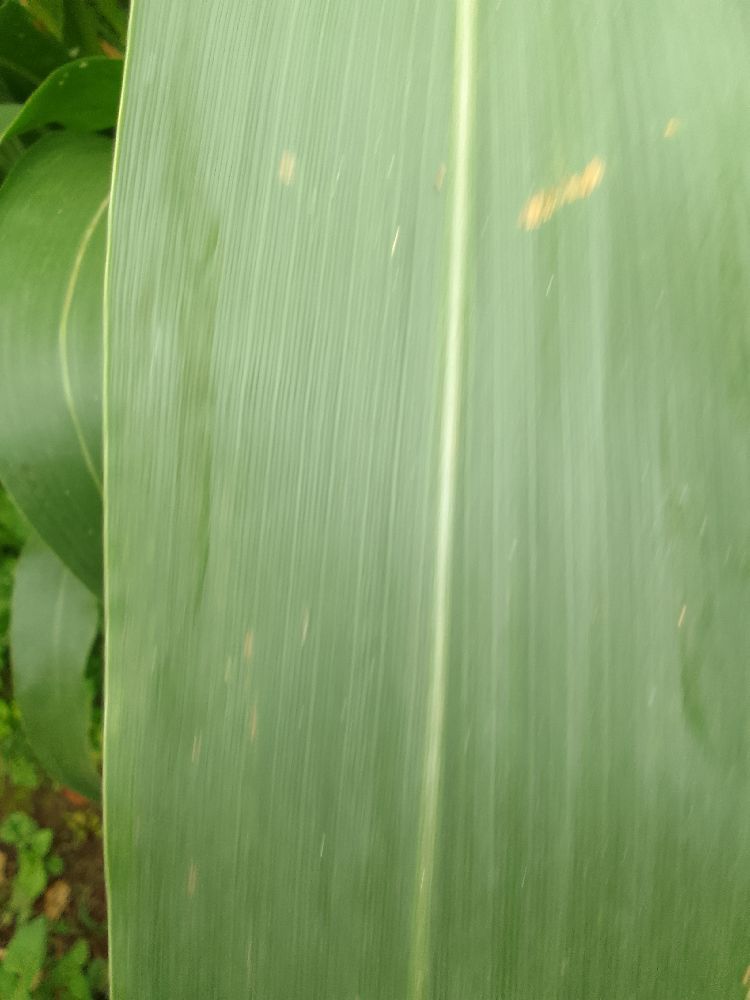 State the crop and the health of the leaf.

maize, healthy
